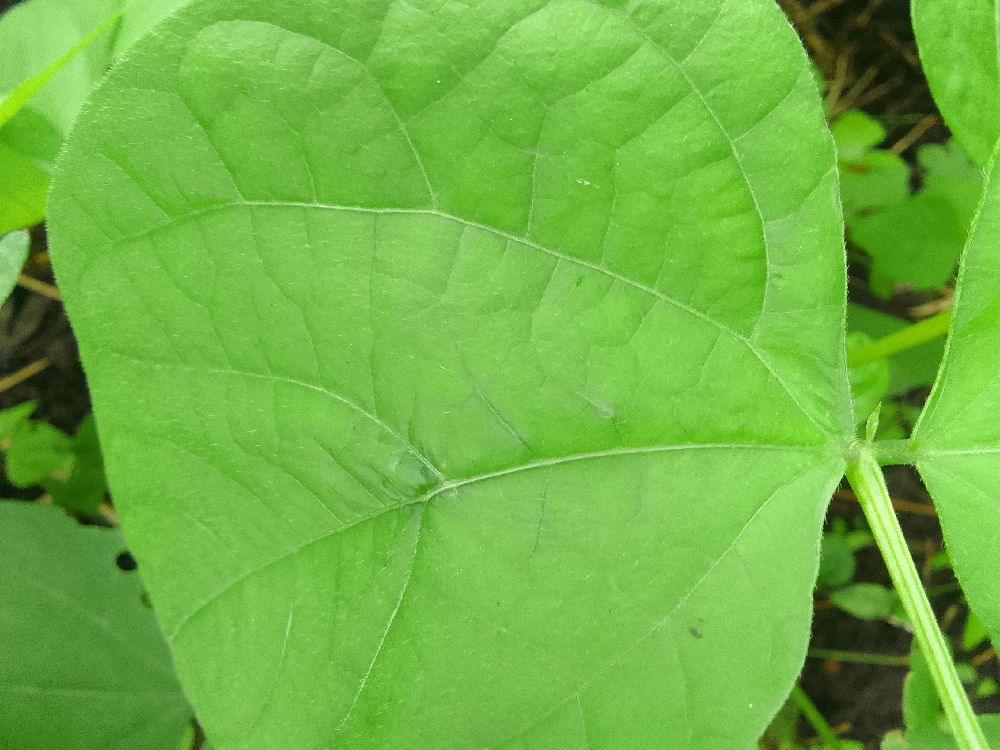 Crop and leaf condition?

common bean, healthy
